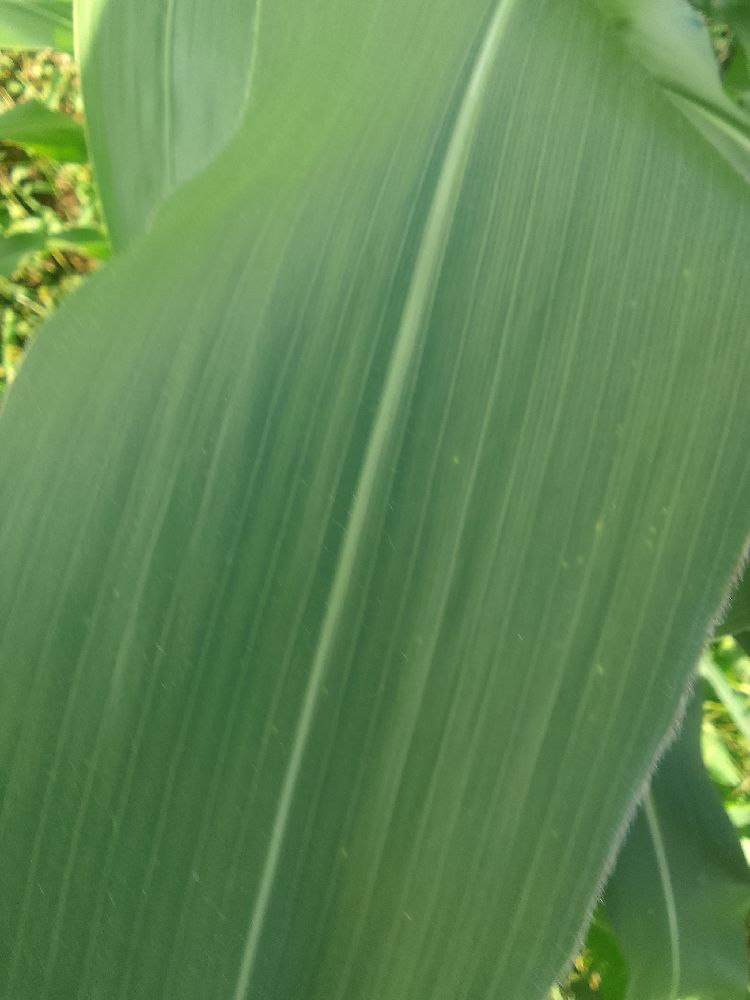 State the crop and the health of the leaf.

maize, healthy
